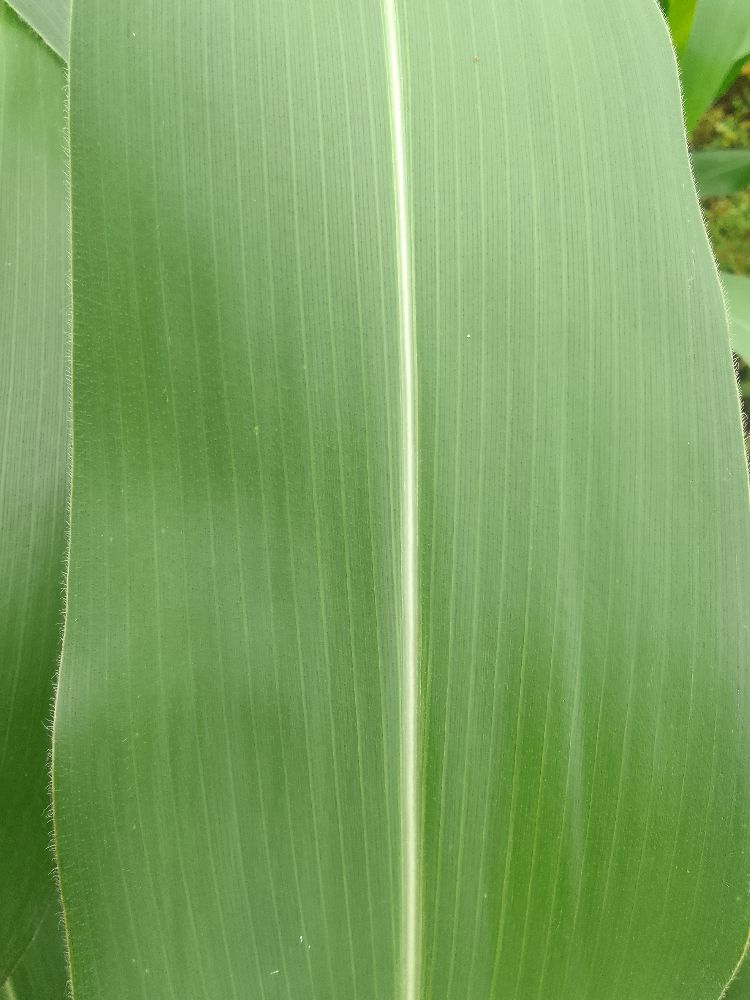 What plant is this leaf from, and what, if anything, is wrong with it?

maize, healthy
